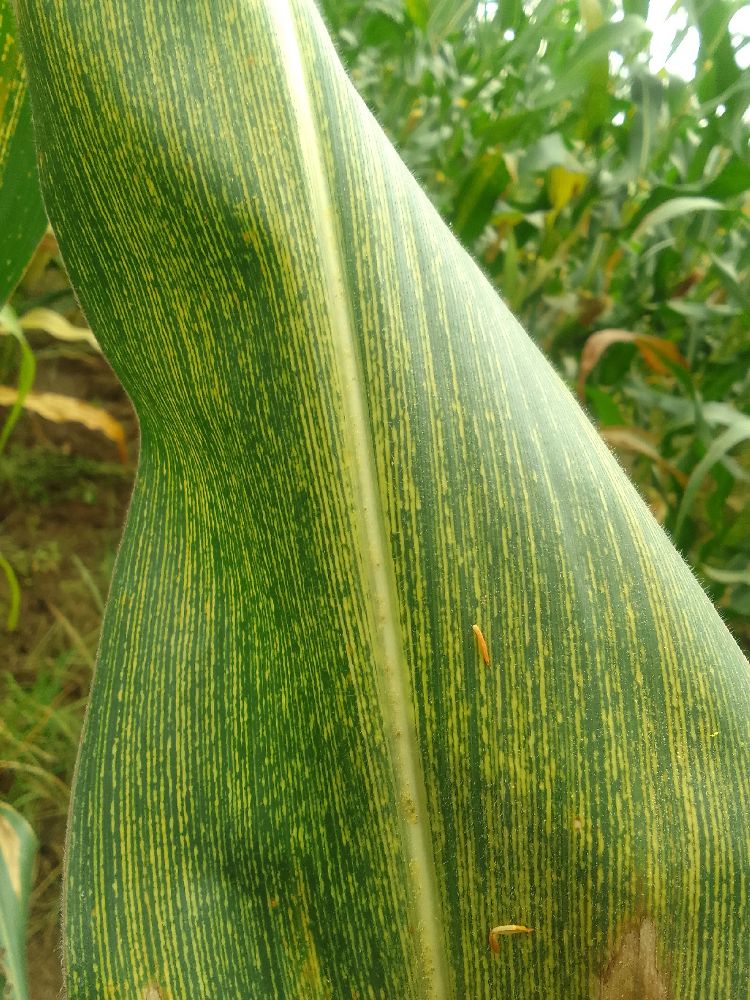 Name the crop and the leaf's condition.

maize, maize streak virus
